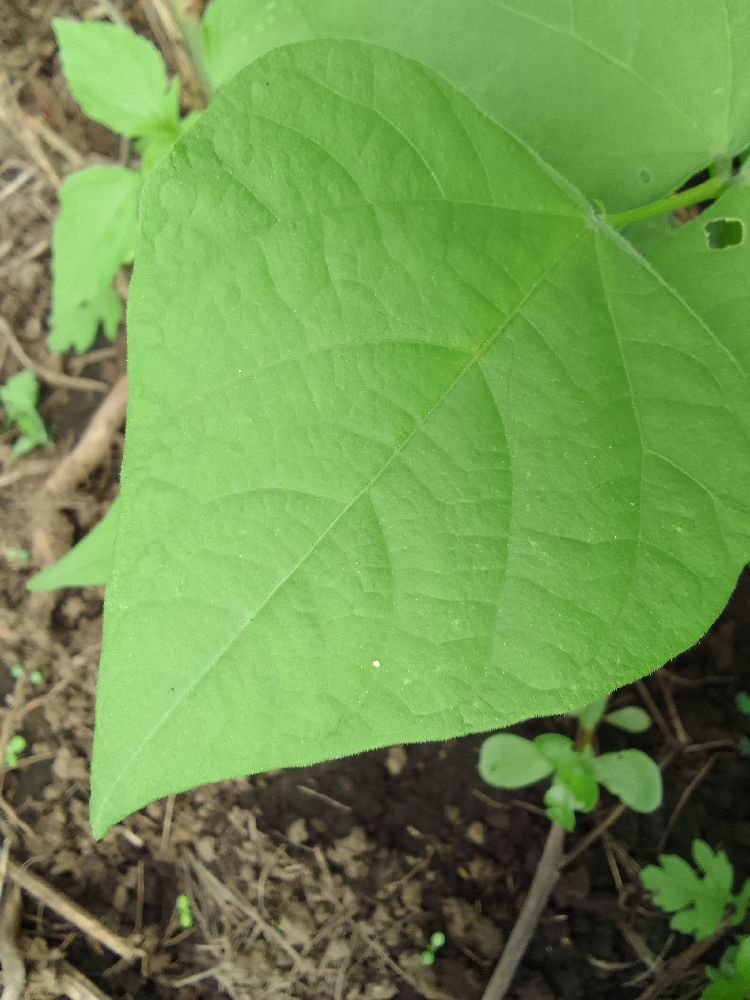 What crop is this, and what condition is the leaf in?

common bean, healthy
